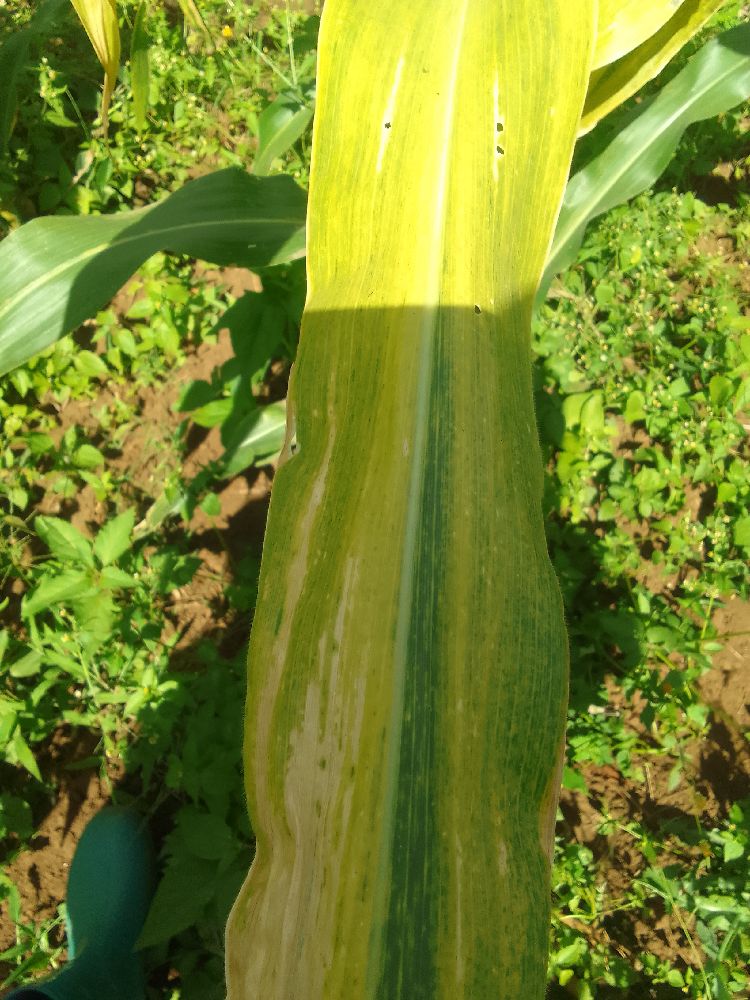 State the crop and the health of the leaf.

maize, maize lethal necrosis
